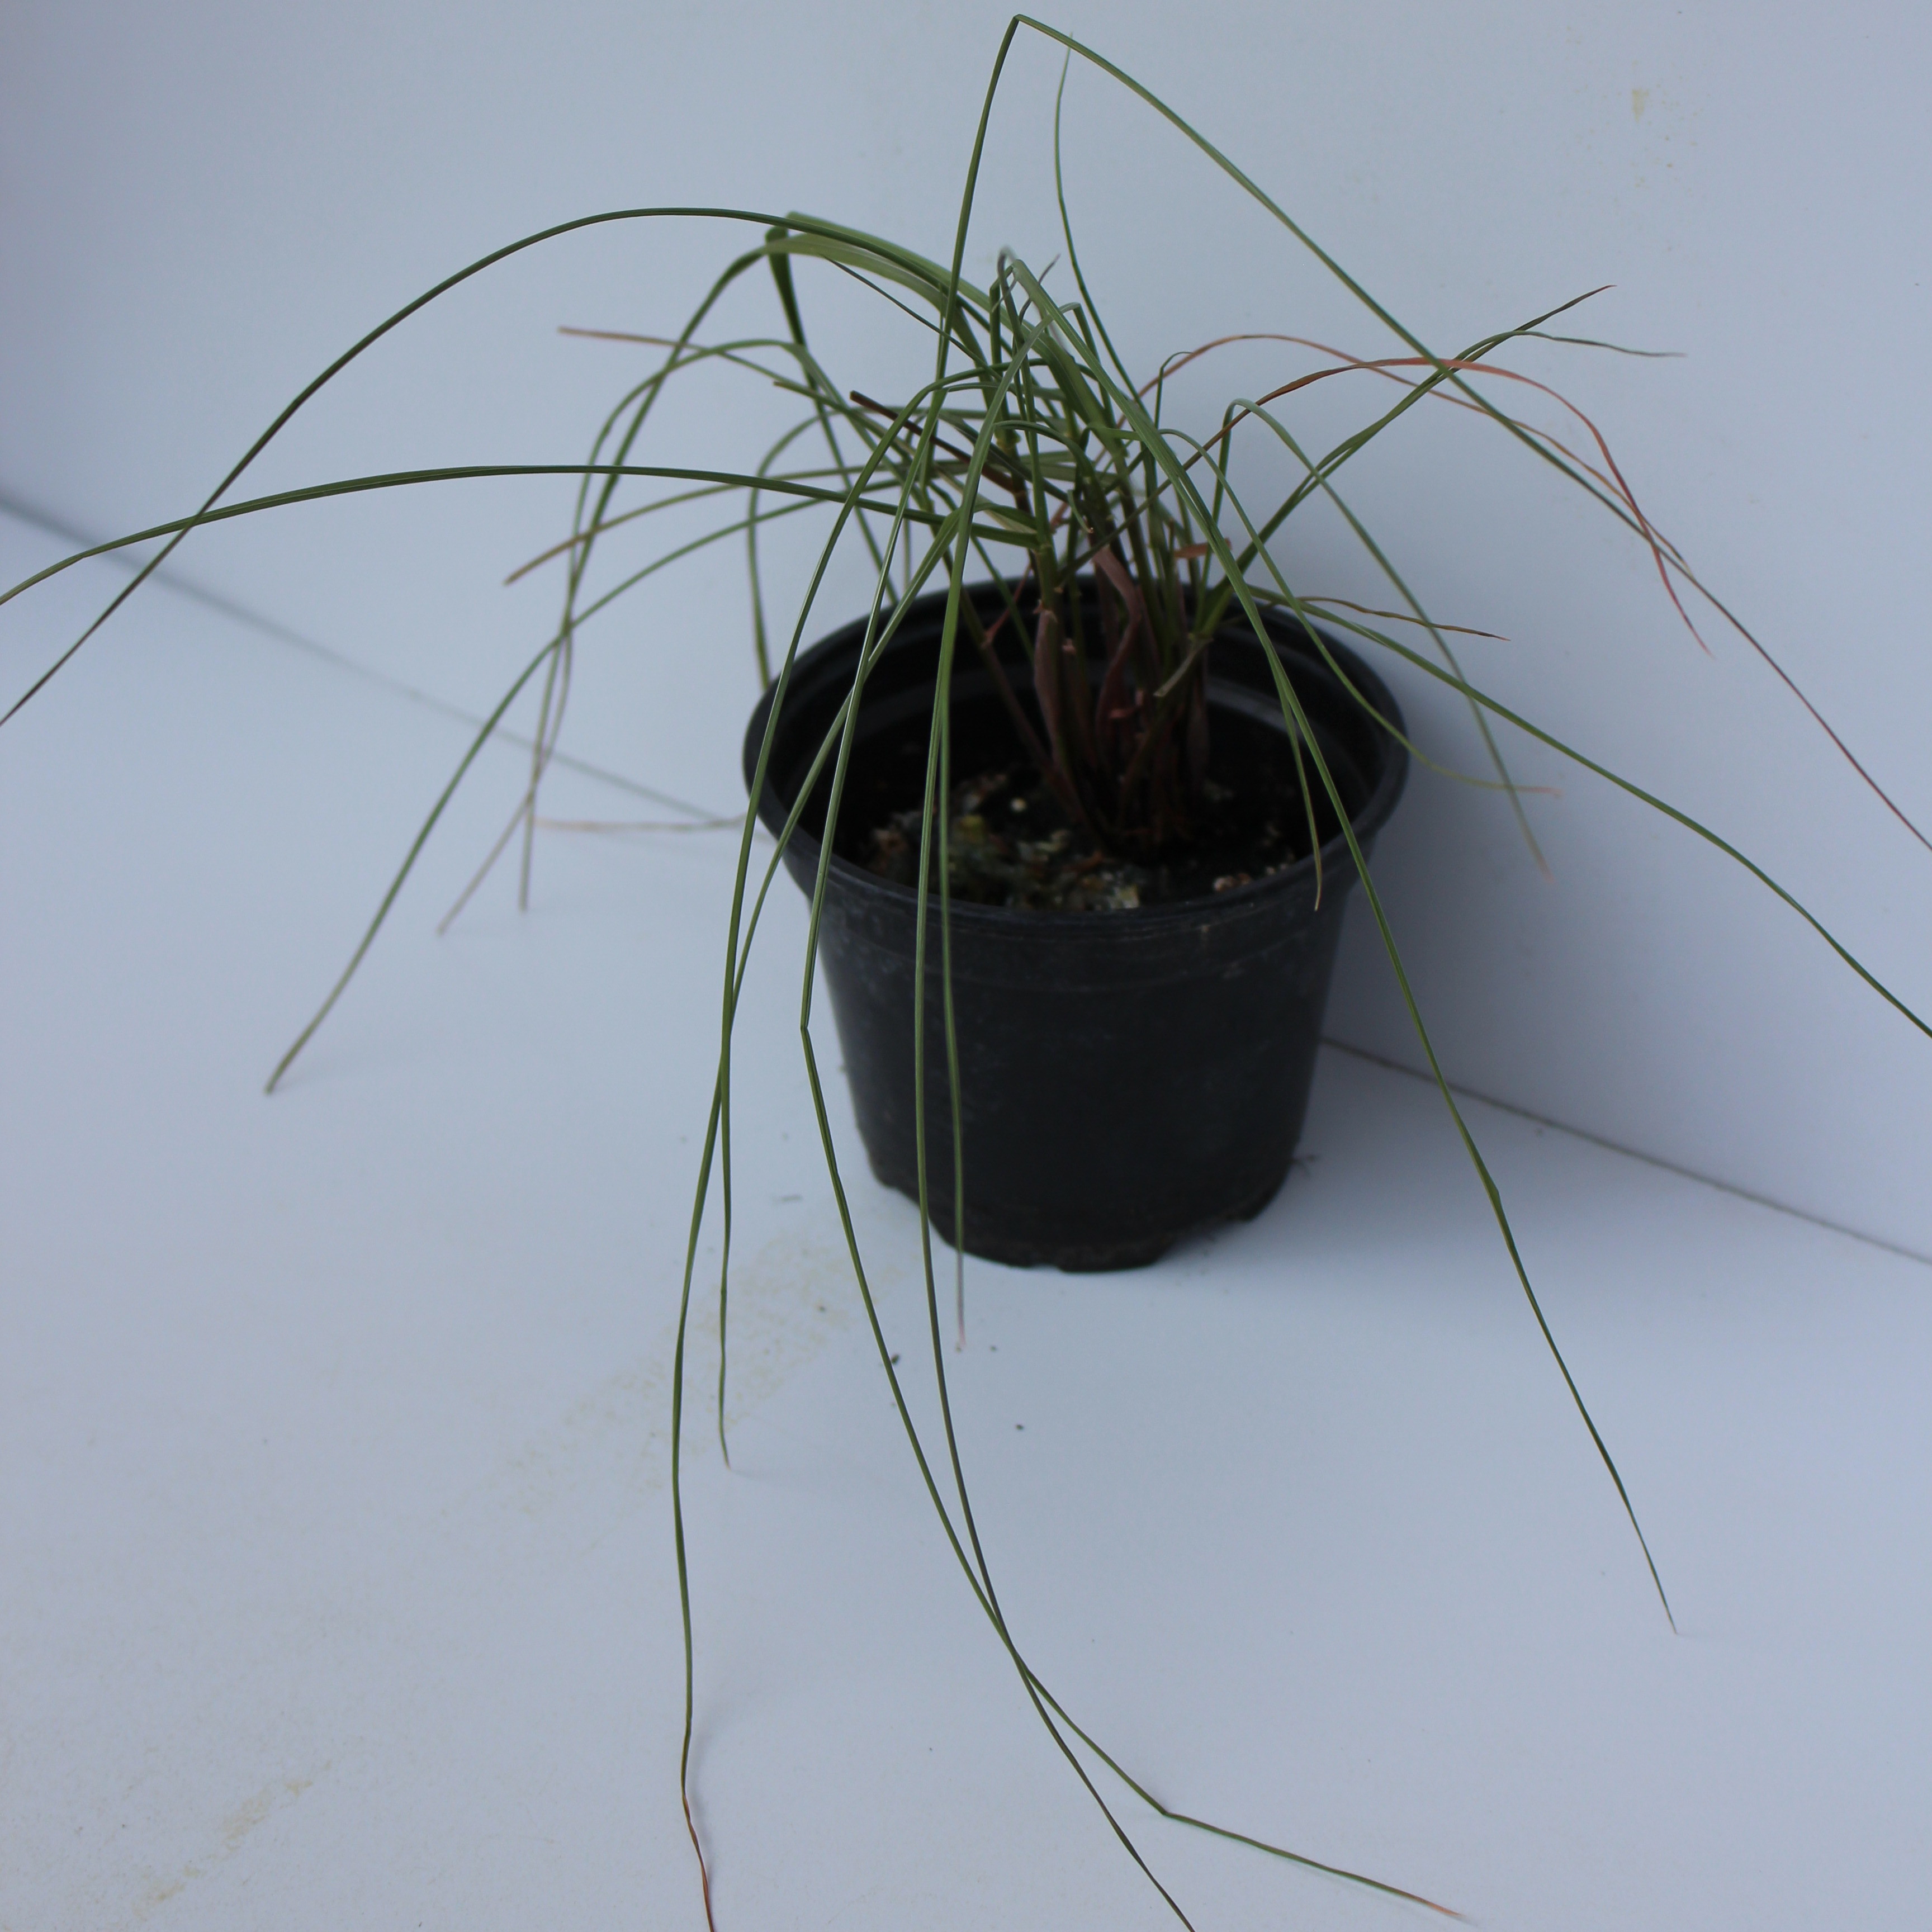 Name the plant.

Lolium multiflorum
